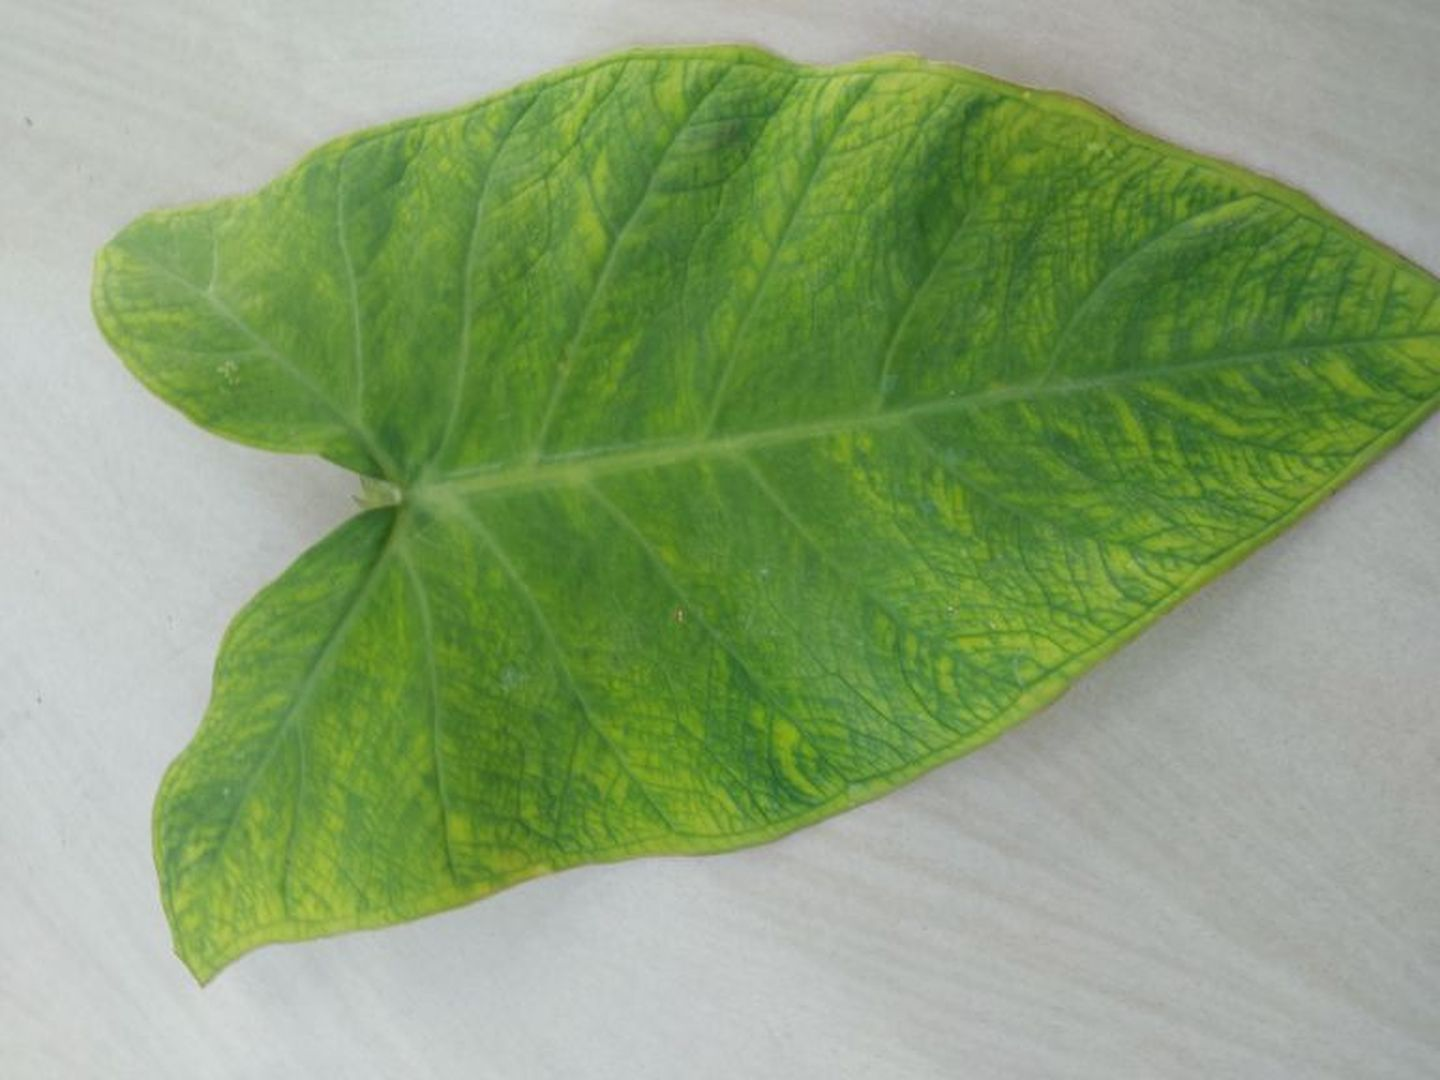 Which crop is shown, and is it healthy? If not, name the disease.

taro, mosaic
